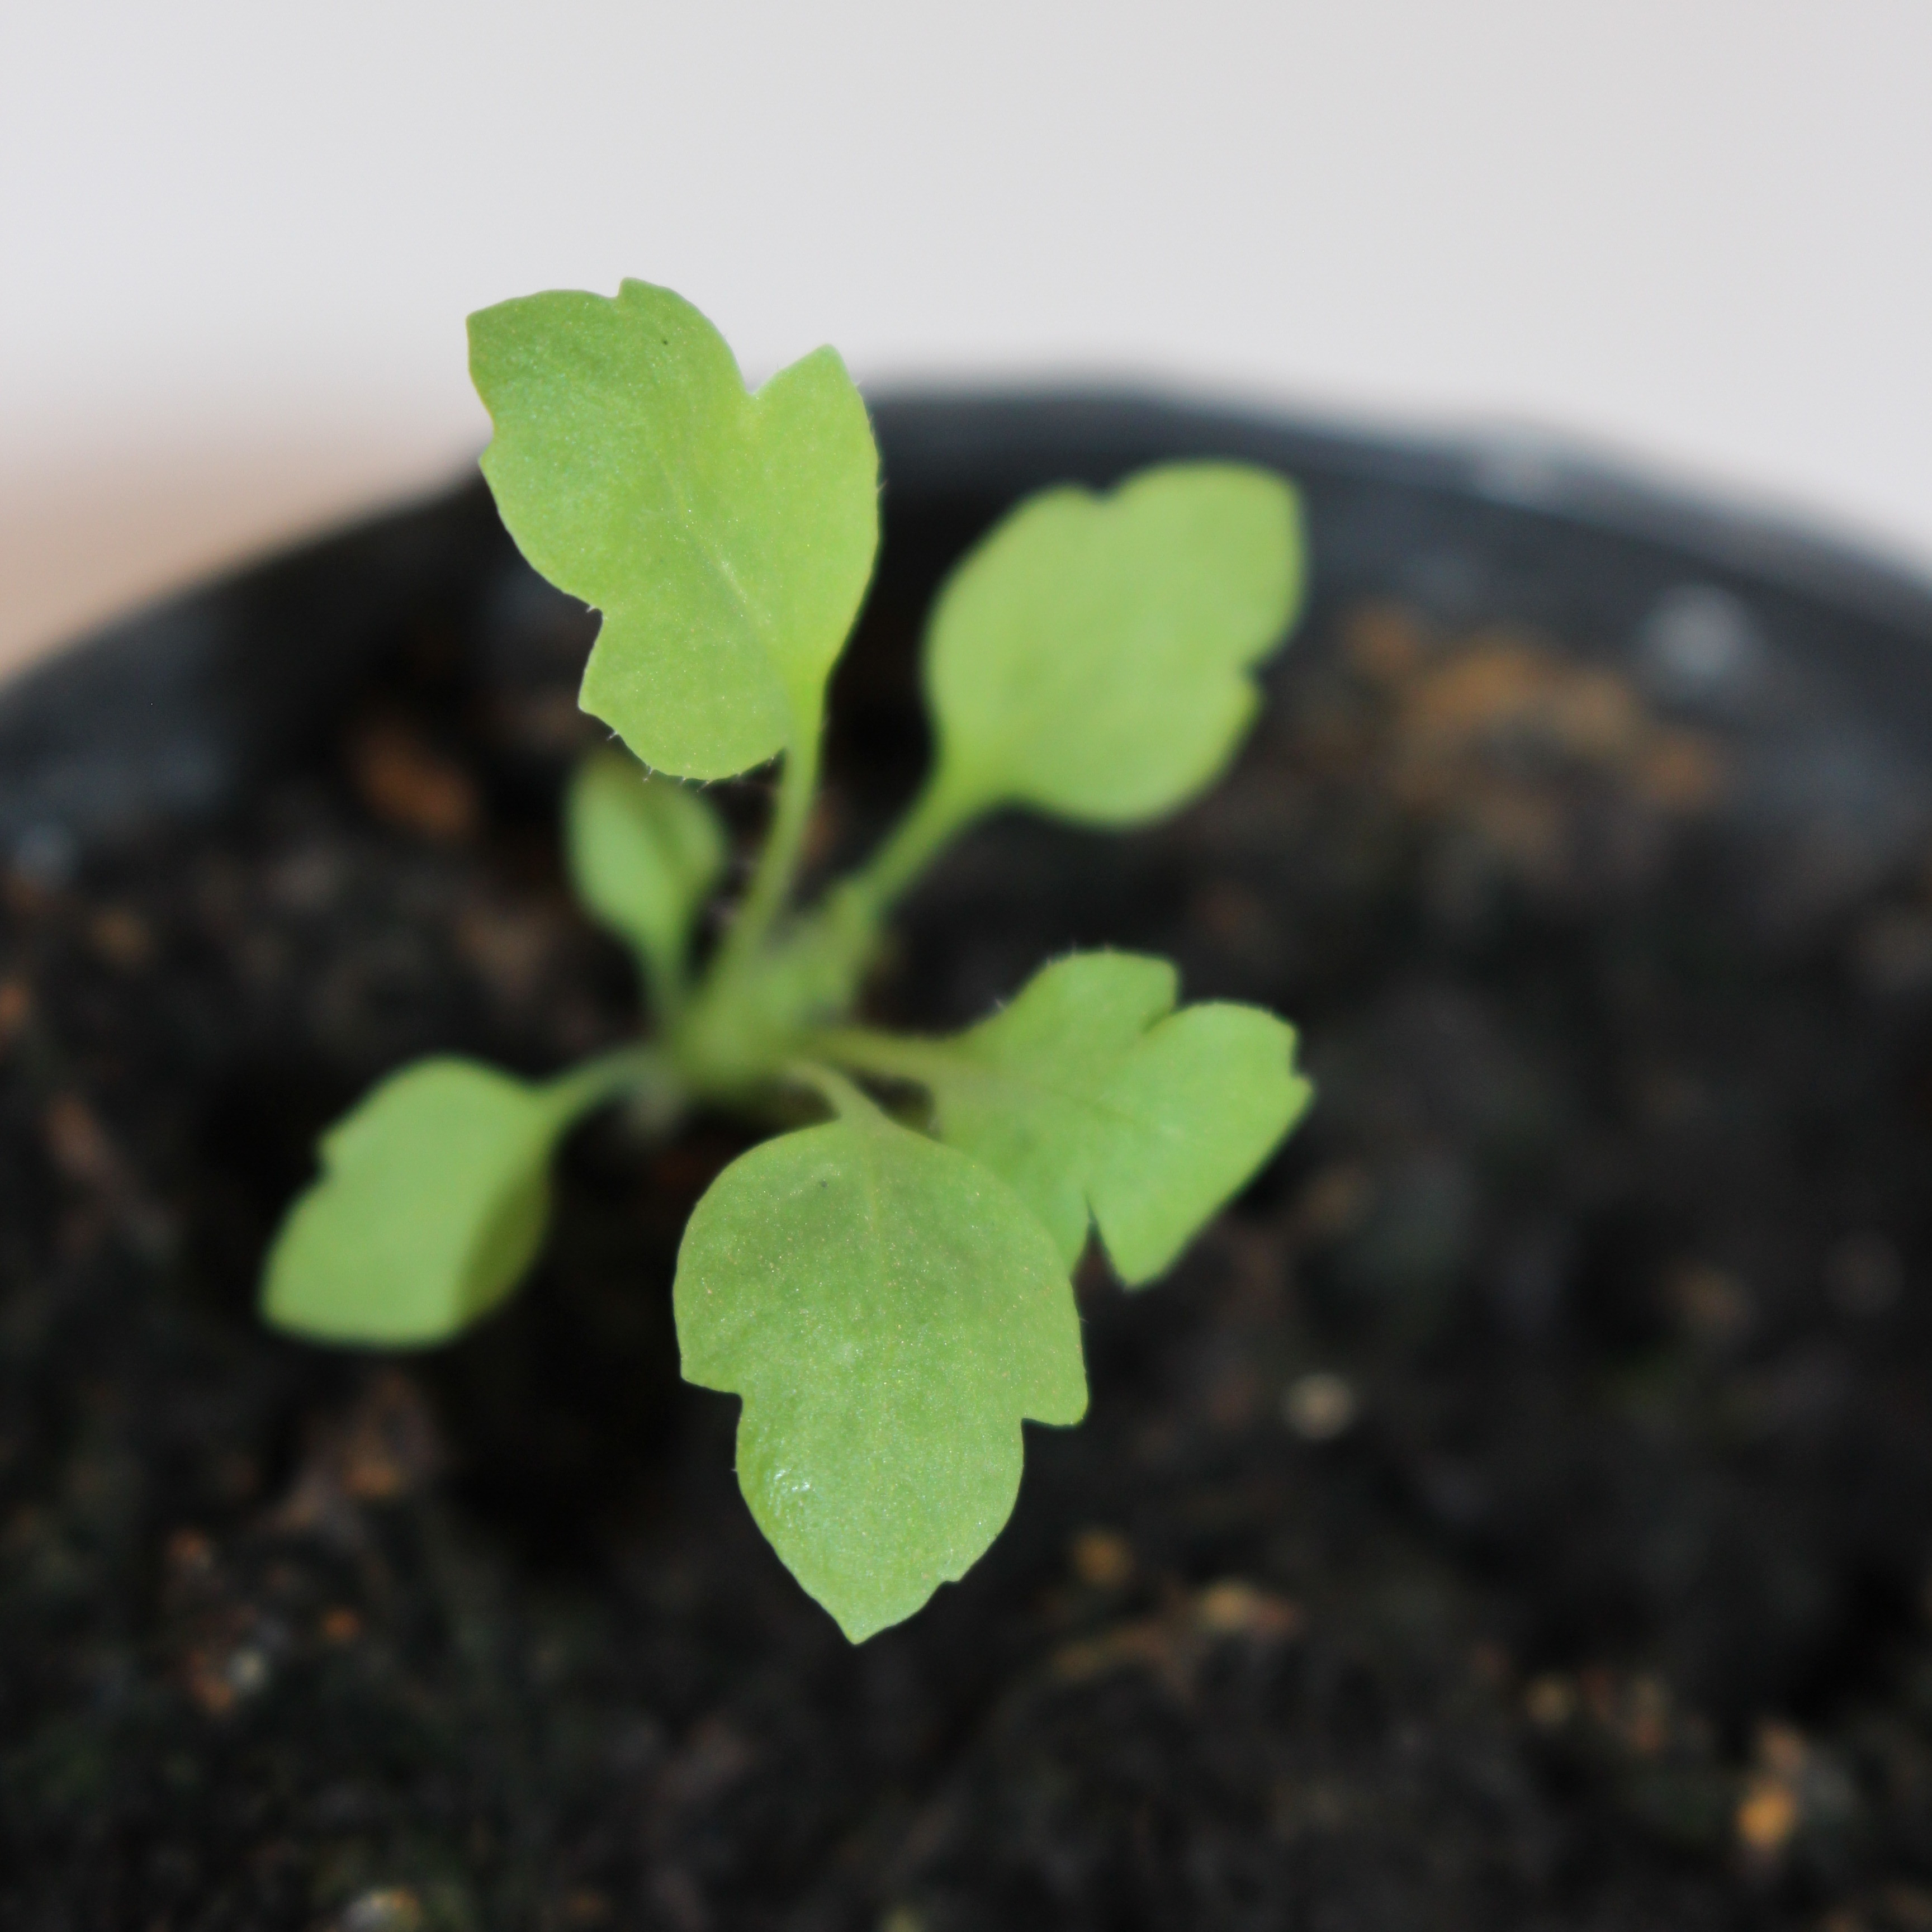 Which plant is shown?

Papaver rhoeas
